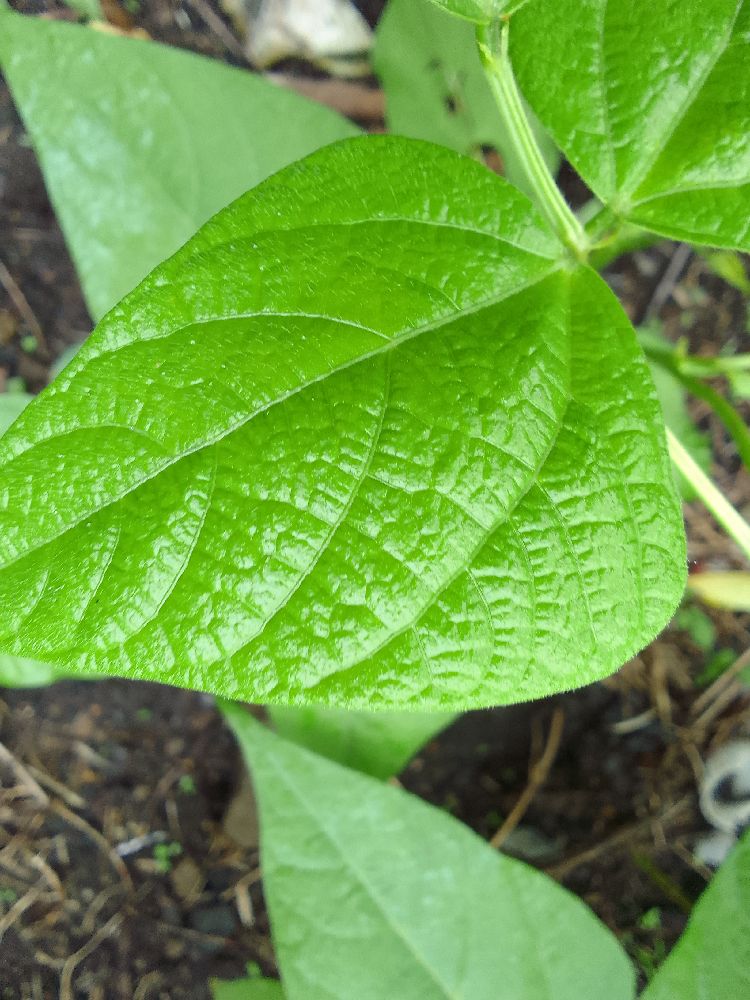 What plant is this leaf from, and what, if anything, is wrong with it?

common bean, healthy
